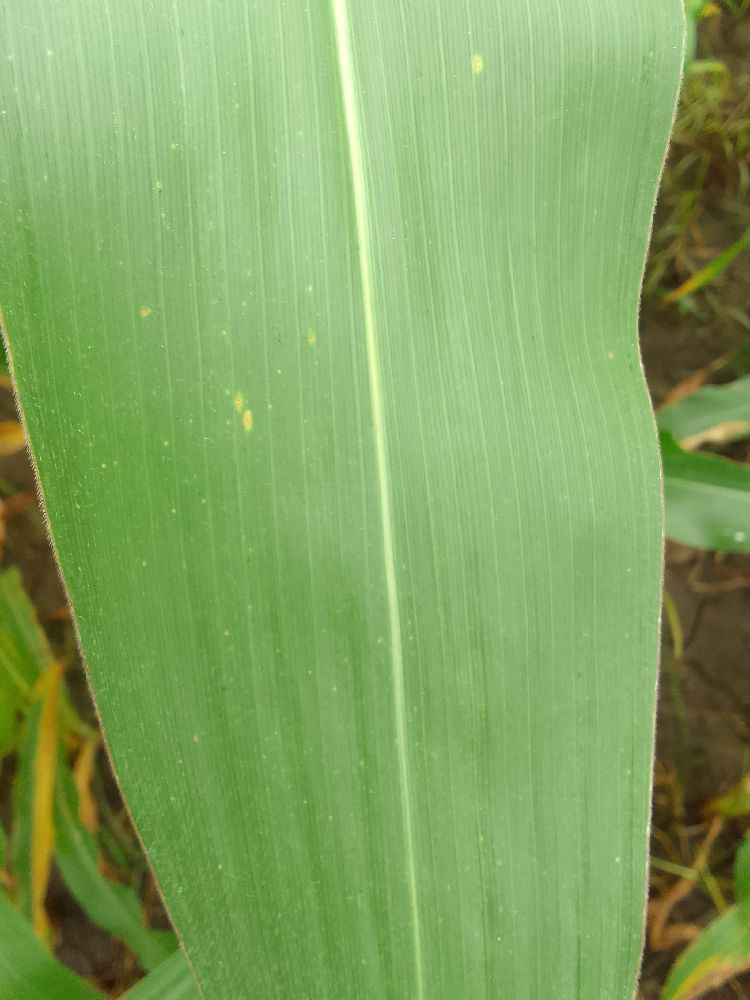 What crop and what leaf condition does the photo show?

maize, healthy
